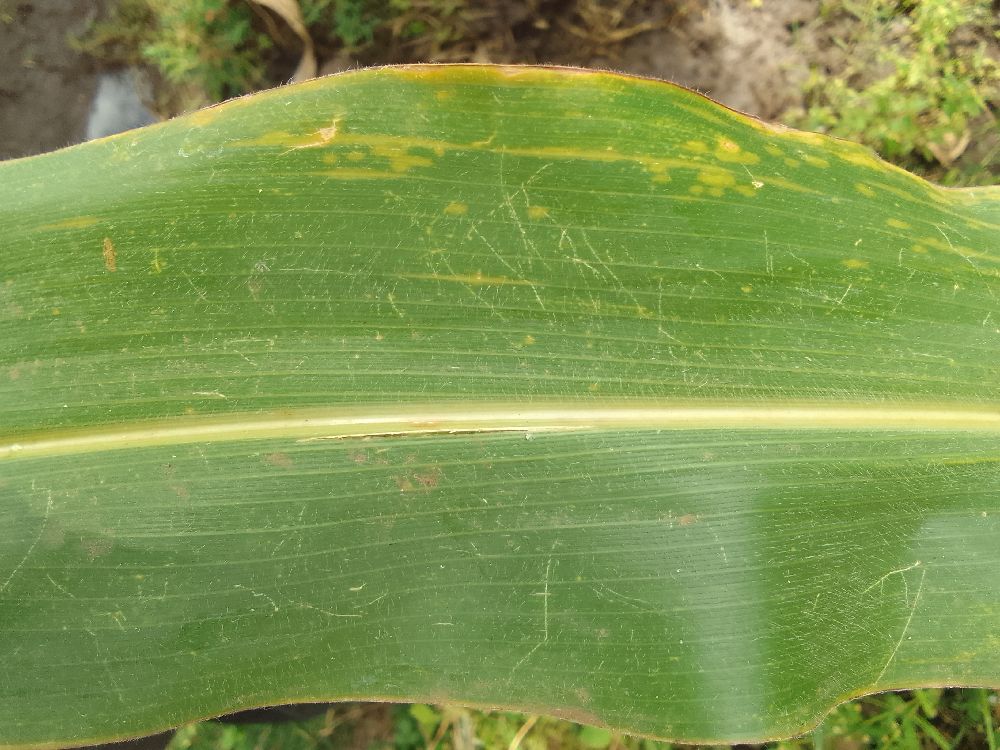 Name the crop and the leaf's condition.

maize, maize lethal necrosis
